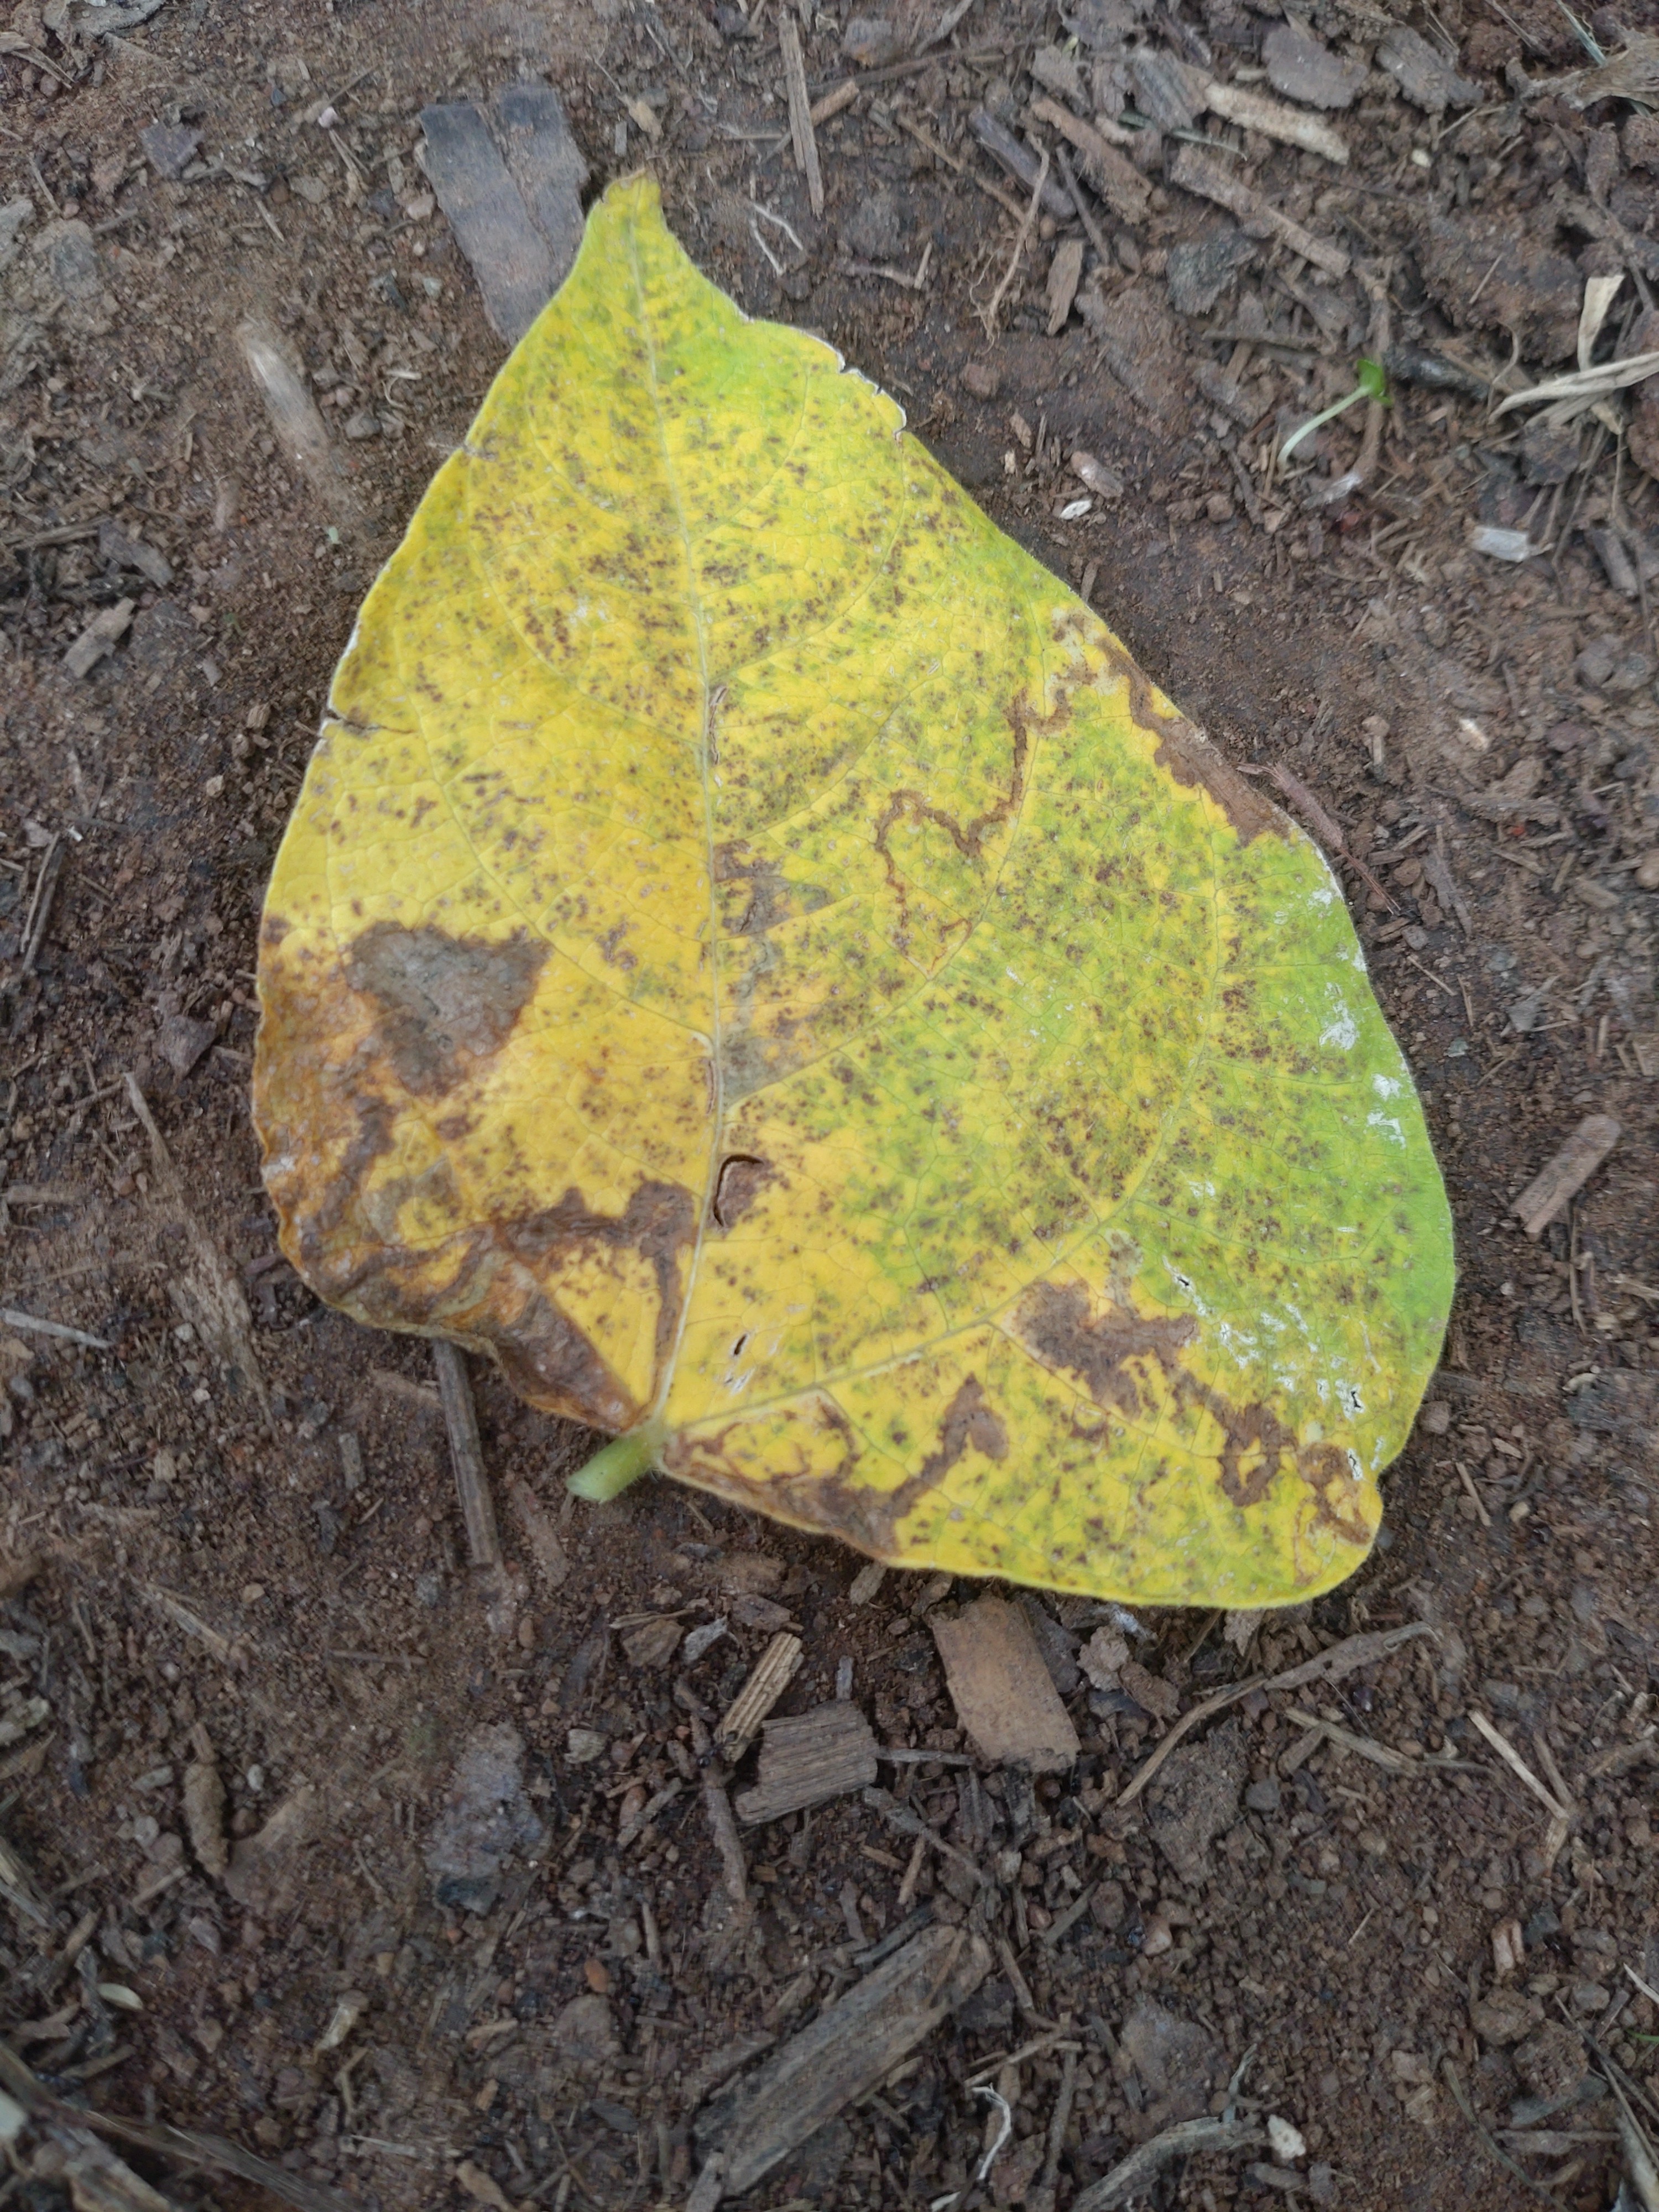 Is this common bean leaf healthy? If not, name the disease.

anthracnose
